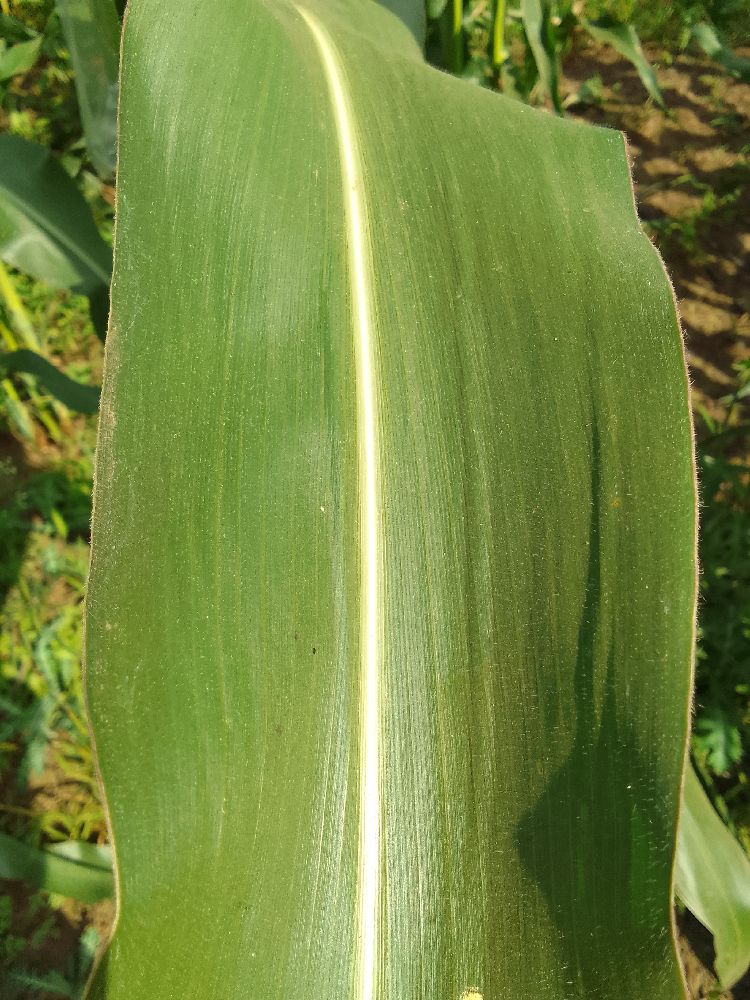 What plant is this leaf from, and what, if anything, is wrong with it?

maize, healthy
